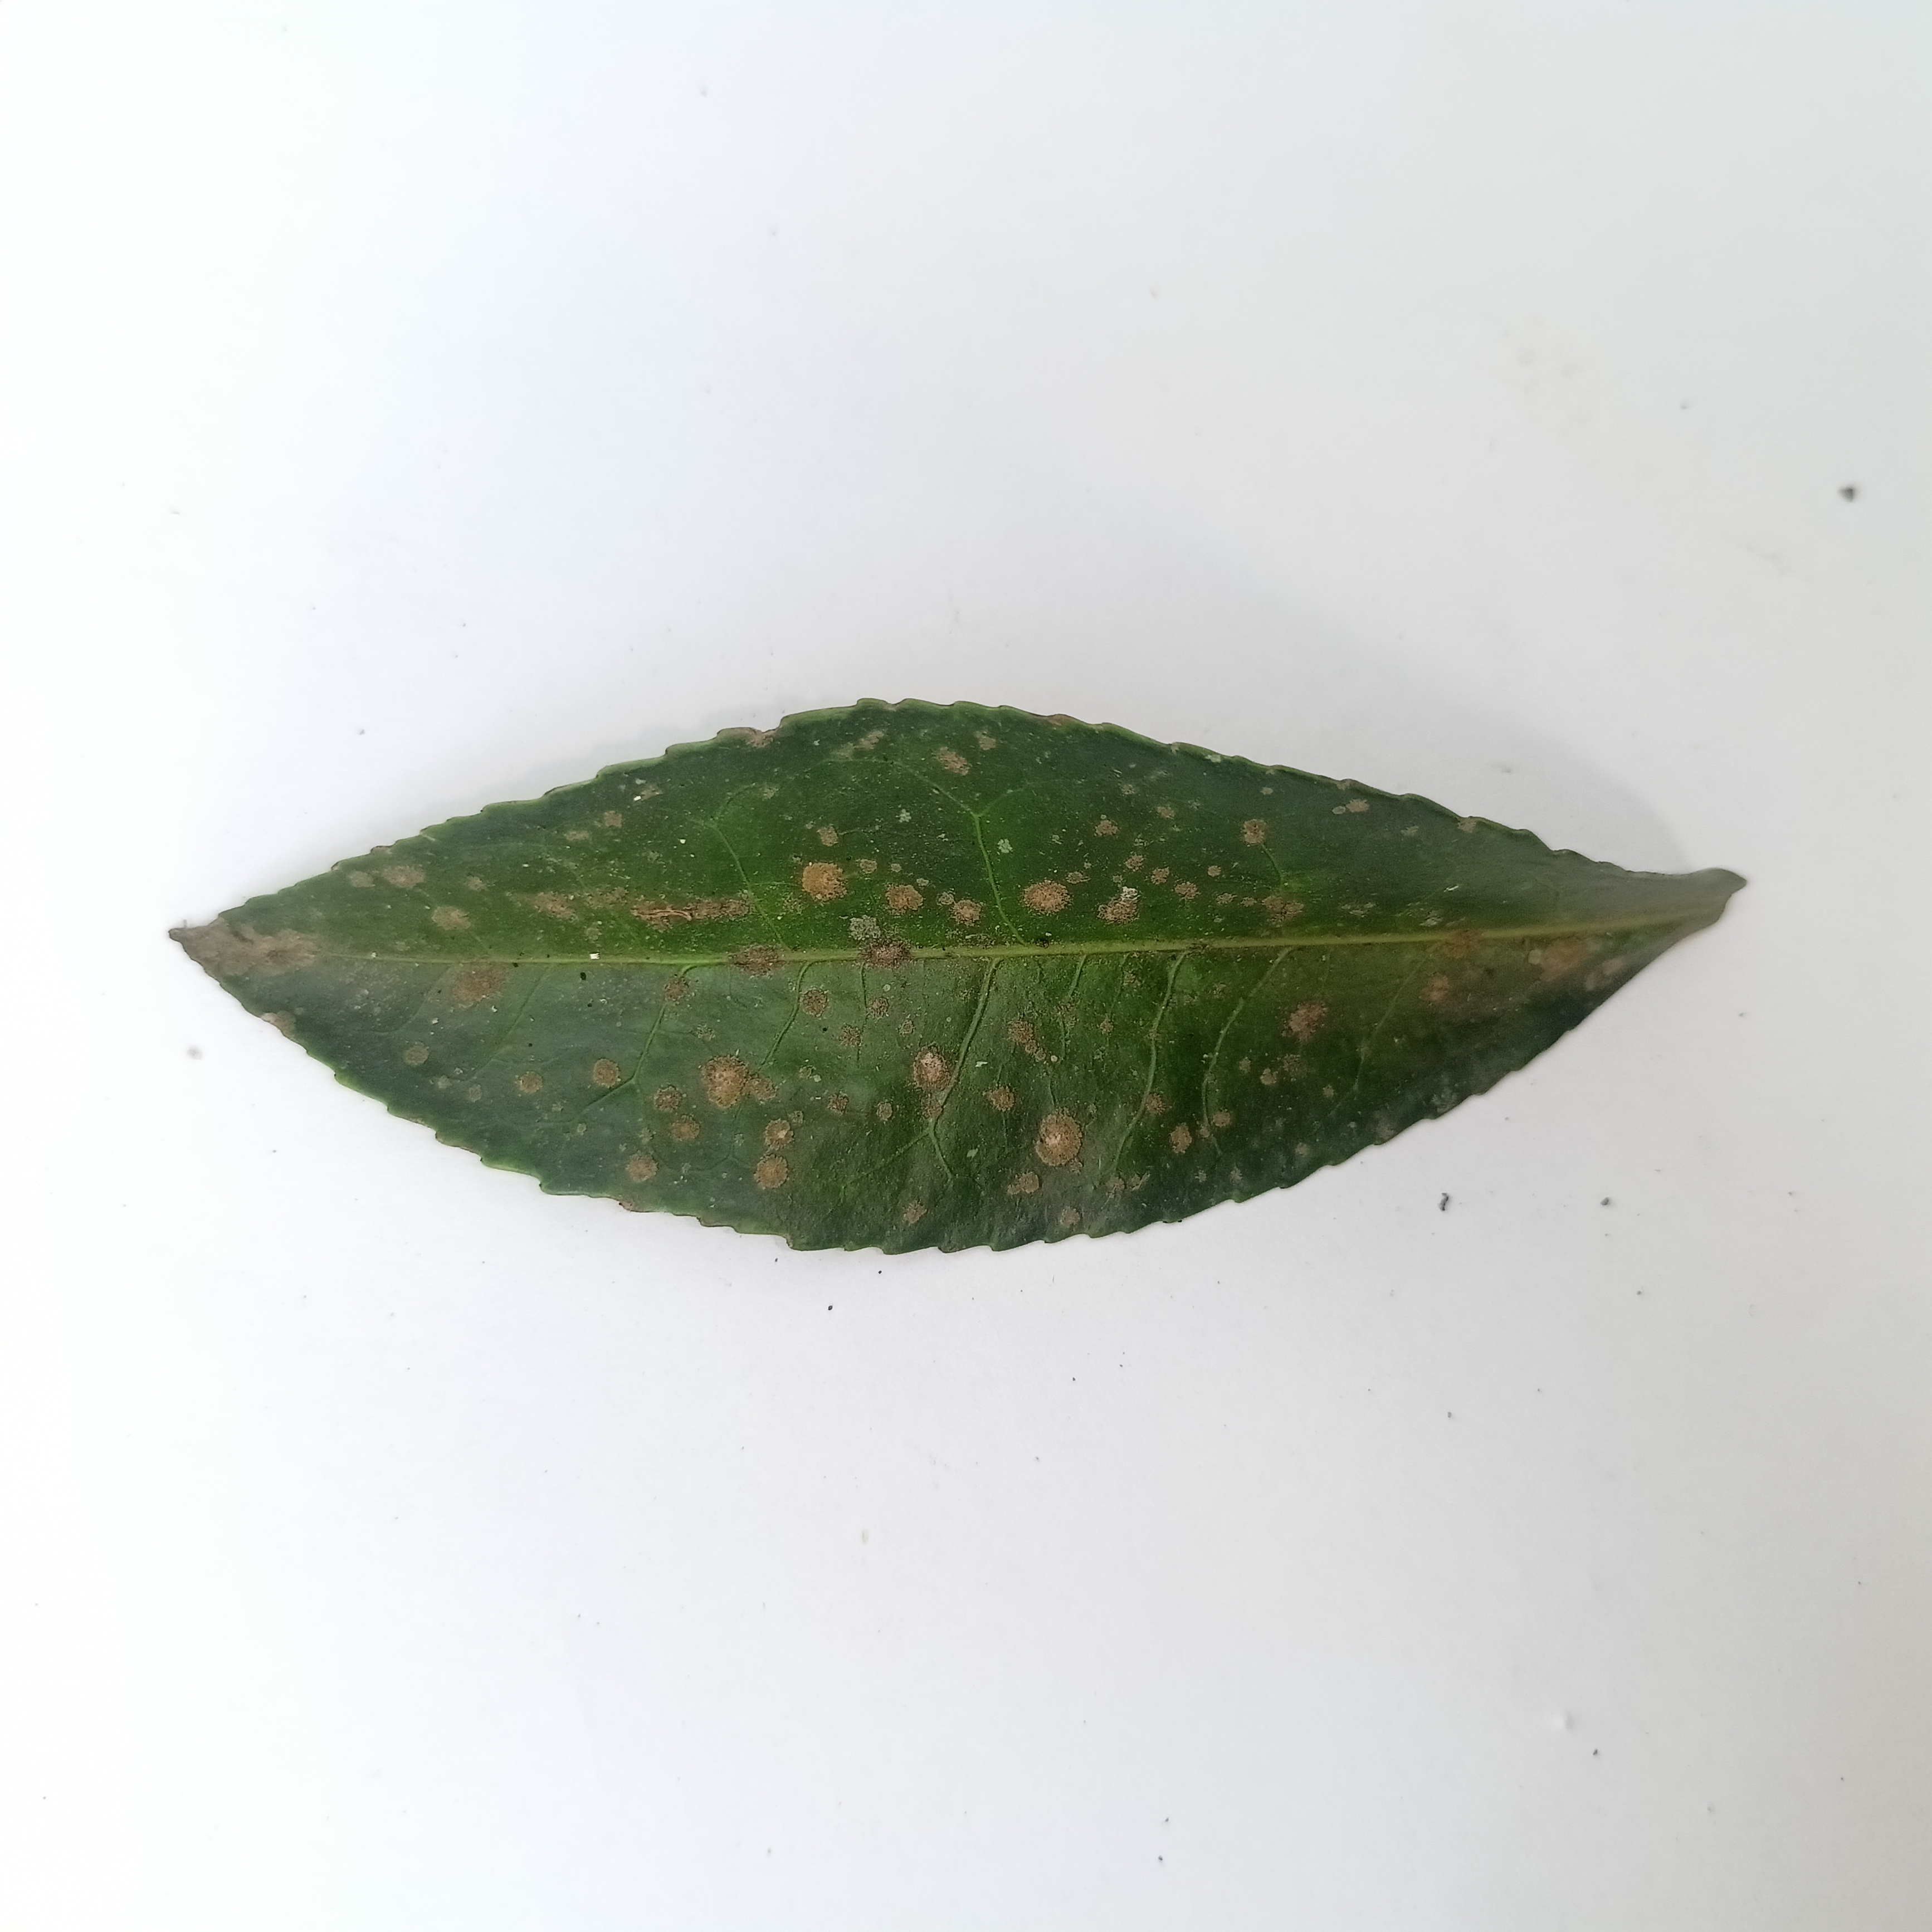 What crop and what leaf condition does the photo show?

tea, algal leaf
